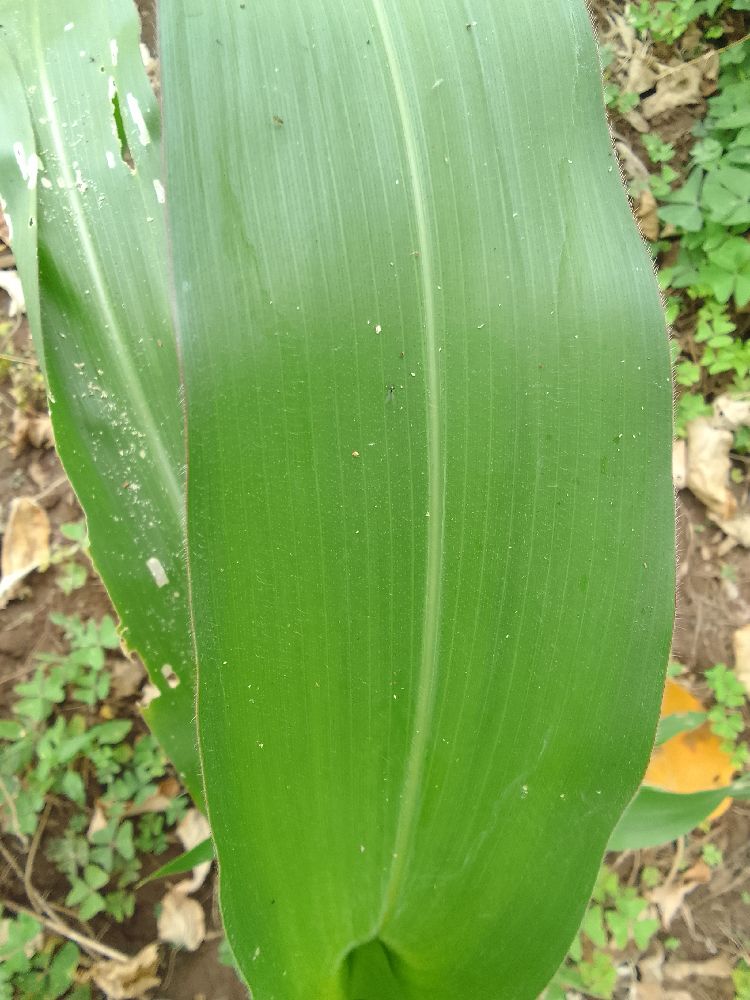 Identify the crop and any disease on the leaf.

maize, healthy
